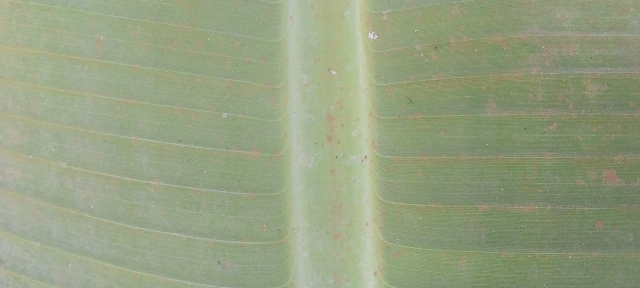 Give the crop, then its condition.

banana, healthy
